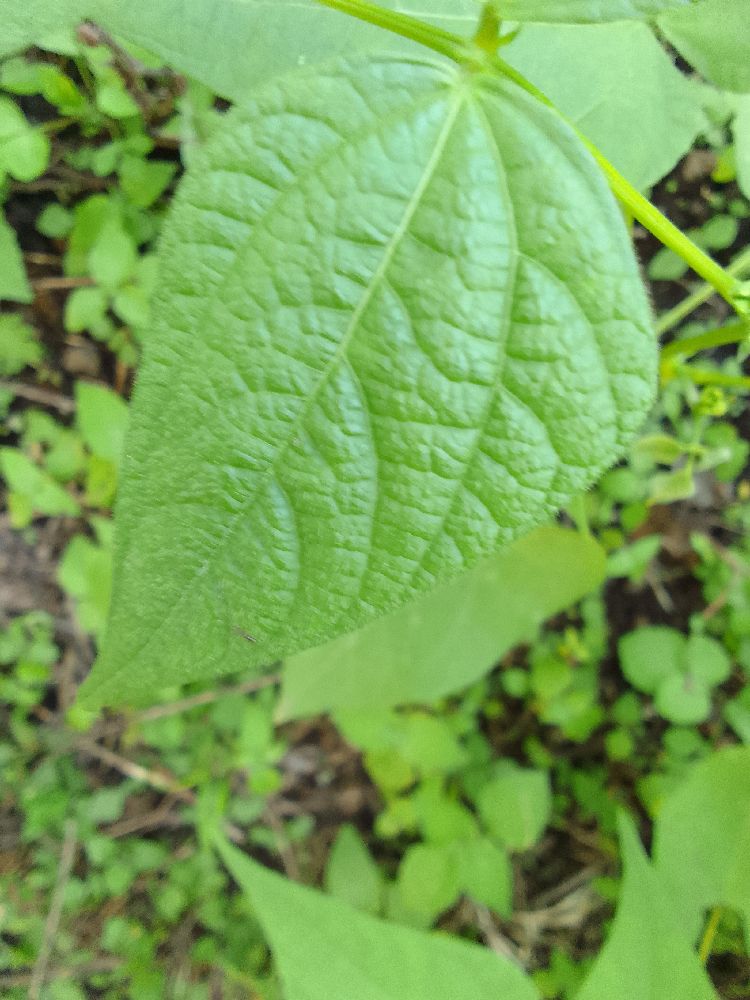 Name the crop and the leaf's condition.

common bean, healthy
